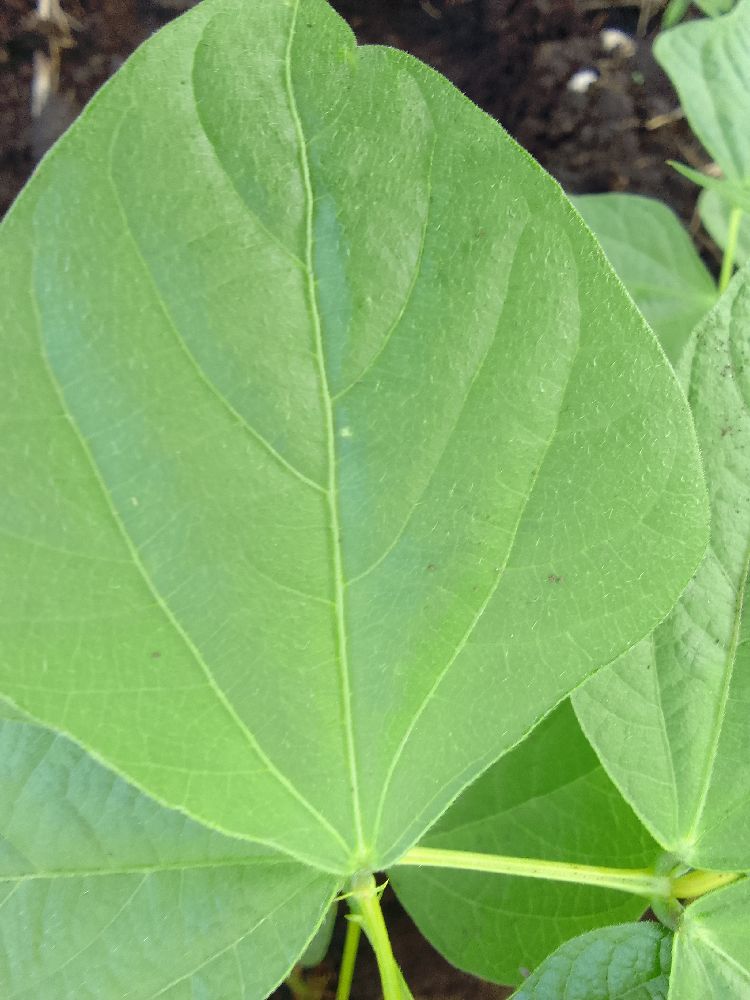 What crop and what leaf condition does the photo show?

common bean, healthy
